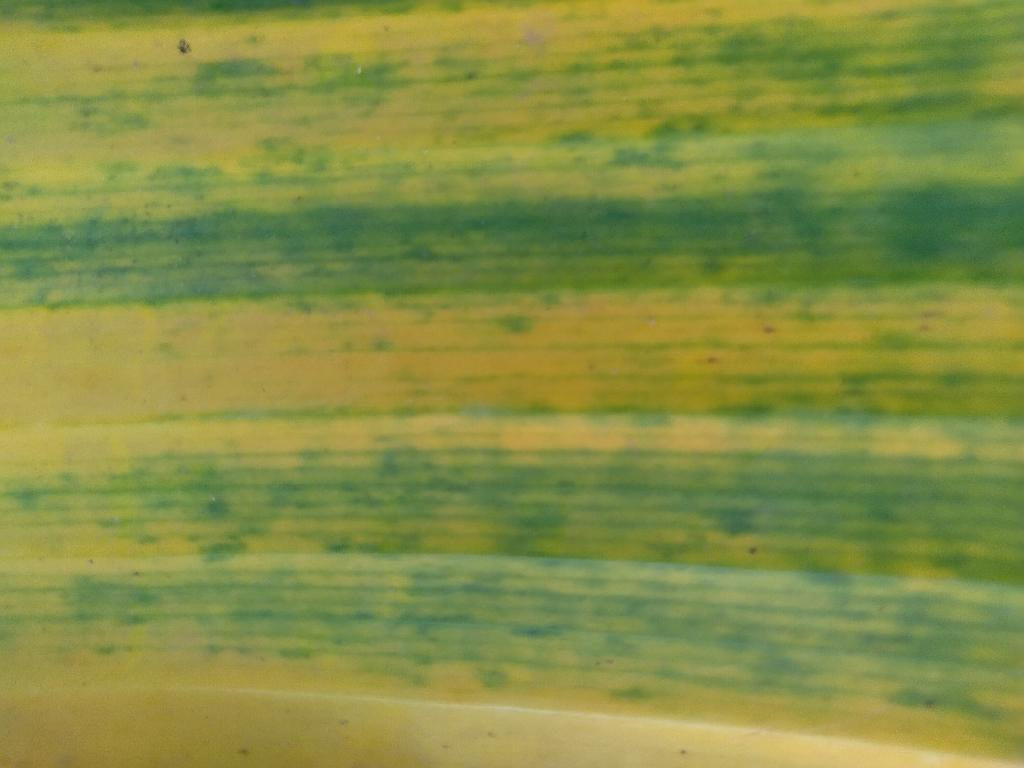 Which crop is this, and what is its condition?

banana, fusarium wilt race 1
